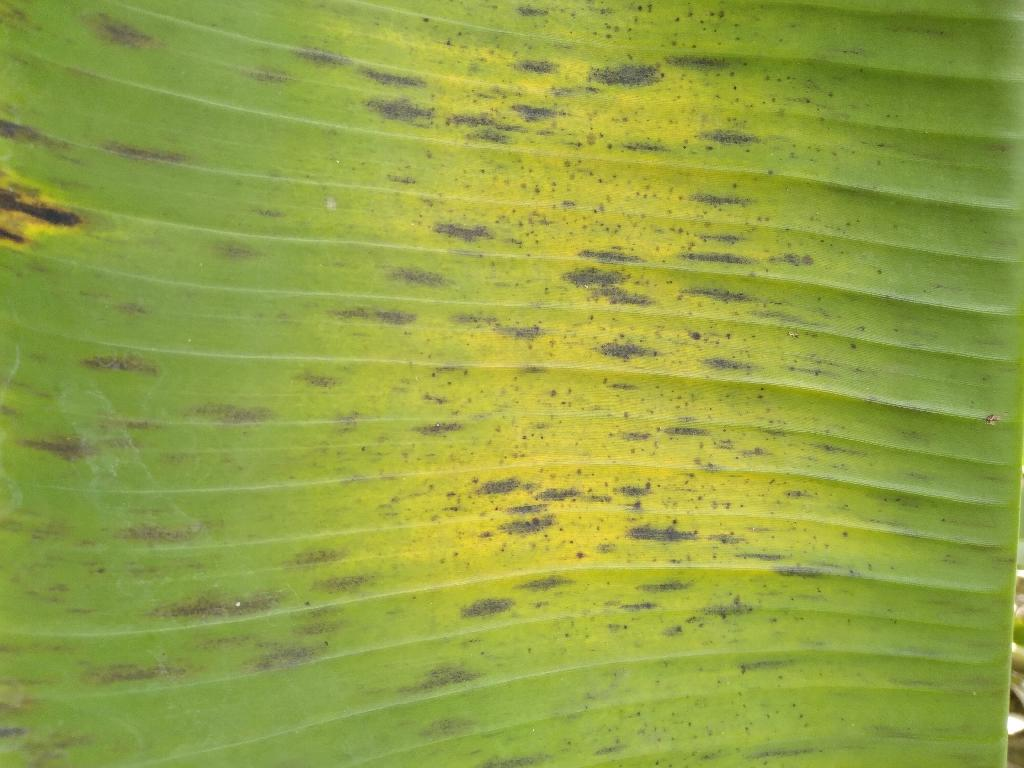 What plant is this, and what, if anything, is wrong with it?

banana, black sigatoka
